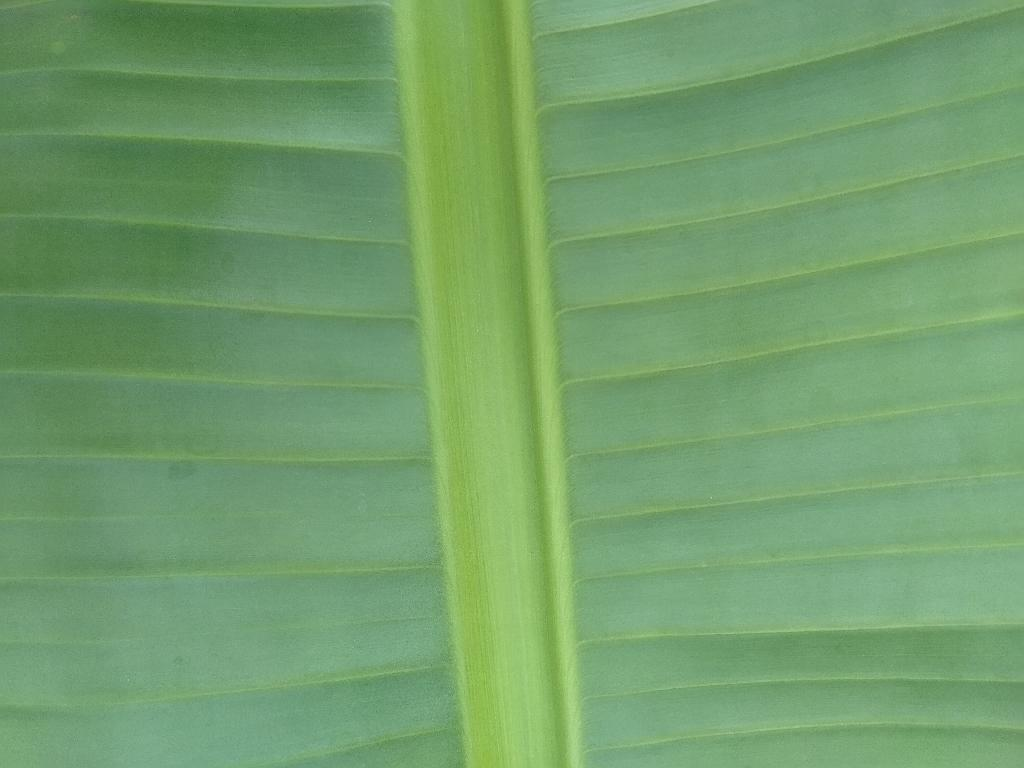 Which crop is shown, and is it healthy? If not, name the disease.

banana, healthy
